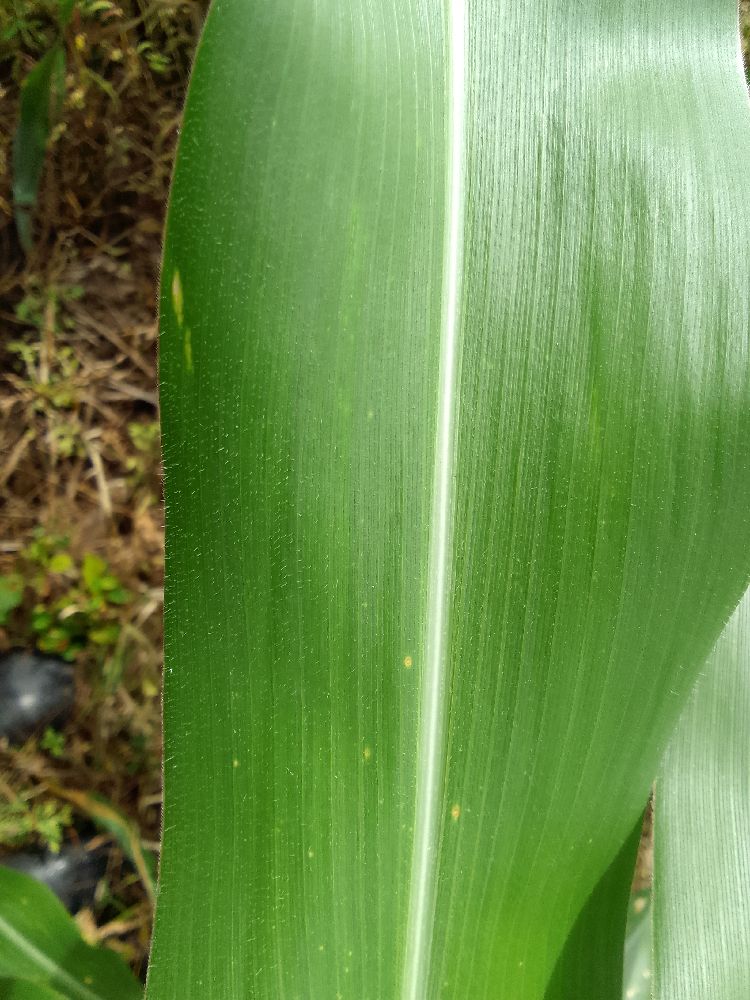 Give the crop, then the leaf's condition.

maize, healthy
